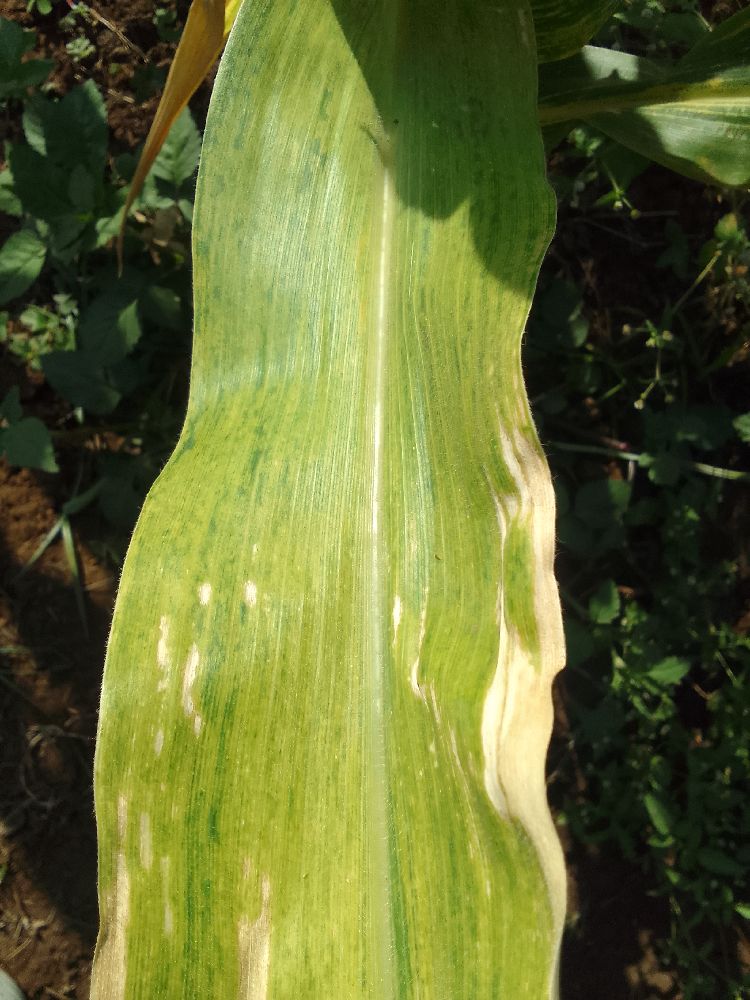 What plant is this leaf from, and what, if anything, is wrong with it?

maize, maize lethal necrosis
